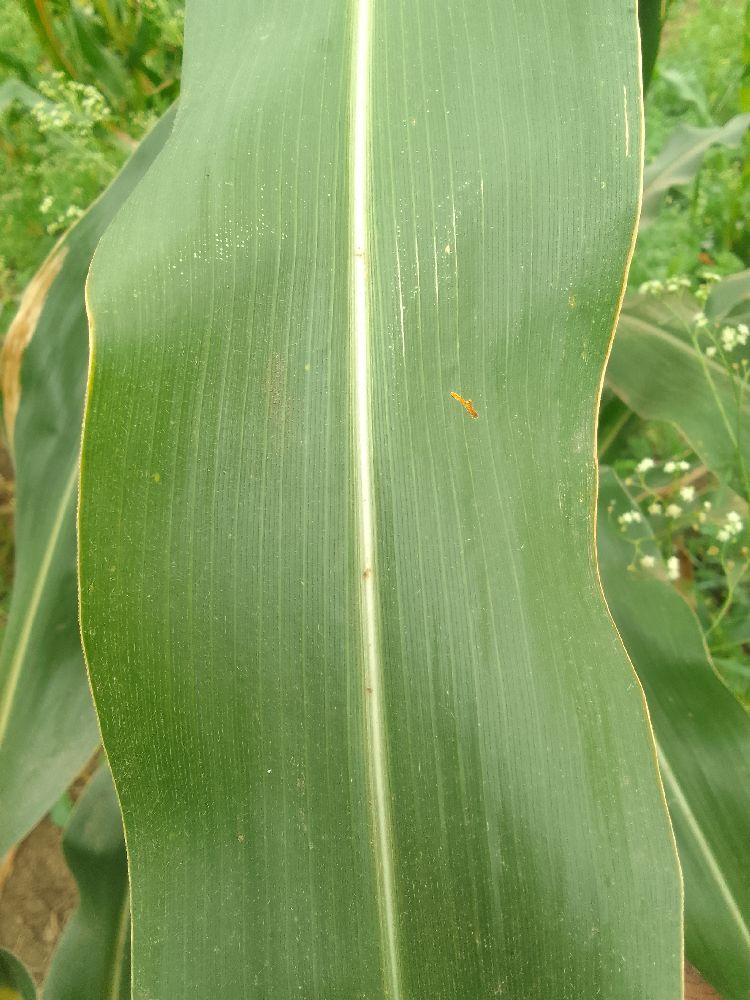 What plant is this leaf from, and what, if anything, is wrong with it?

maize, healthy
